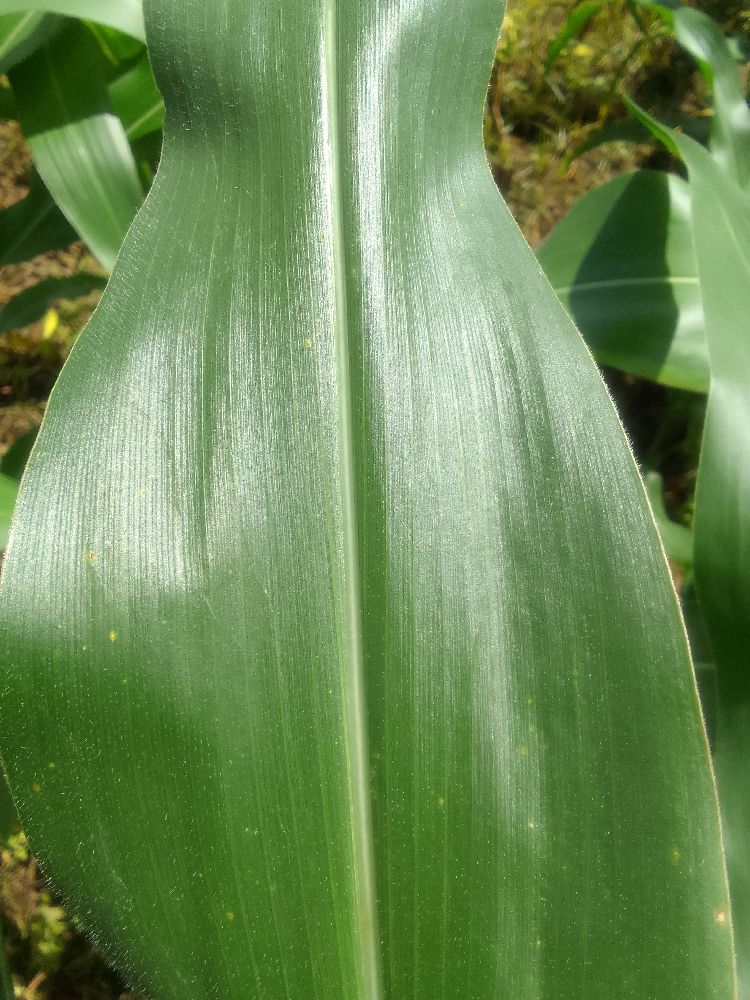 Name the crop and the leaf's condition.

maize, healthy
